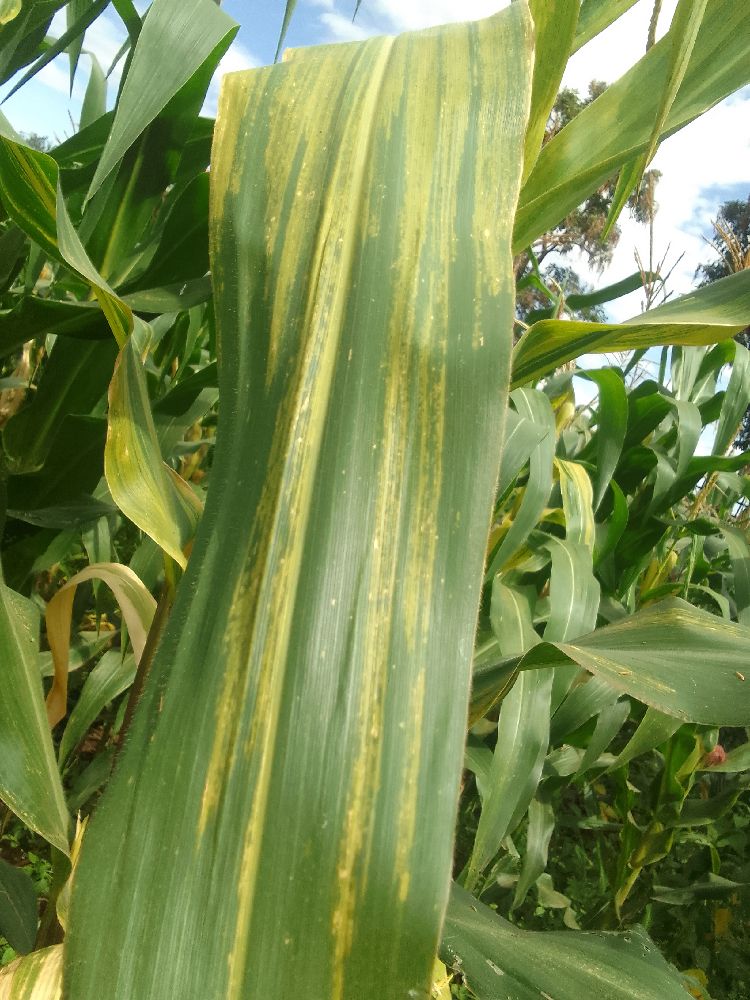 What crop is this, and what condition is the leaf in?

maize, maize lethal necrosis
